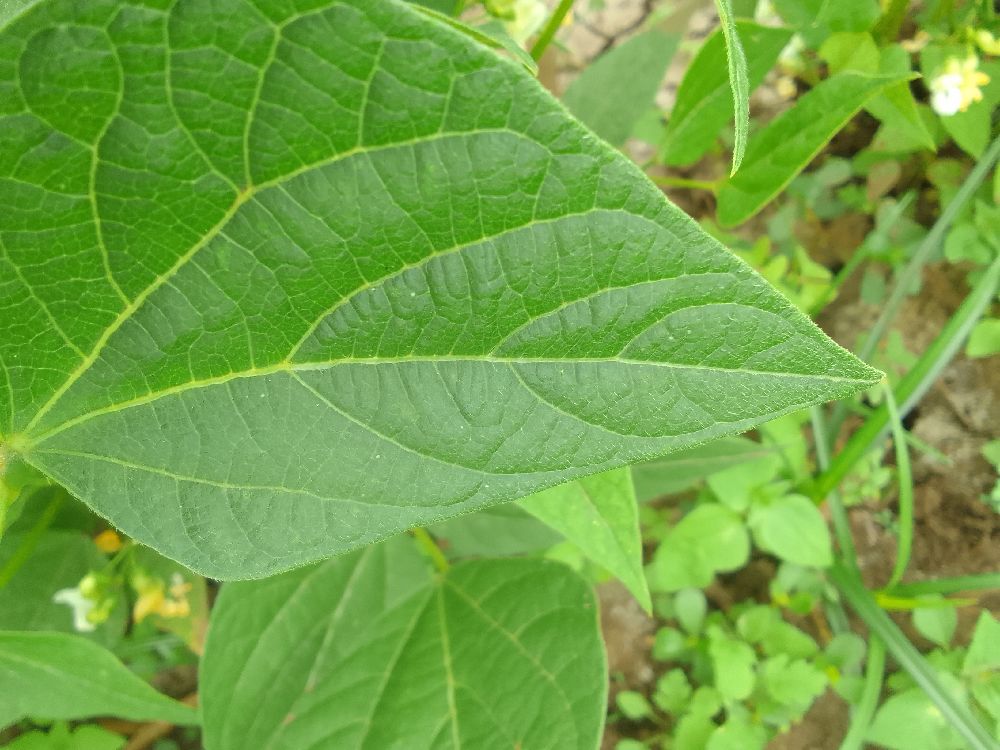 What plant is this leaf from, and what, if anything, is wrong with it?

common bean, healthy
